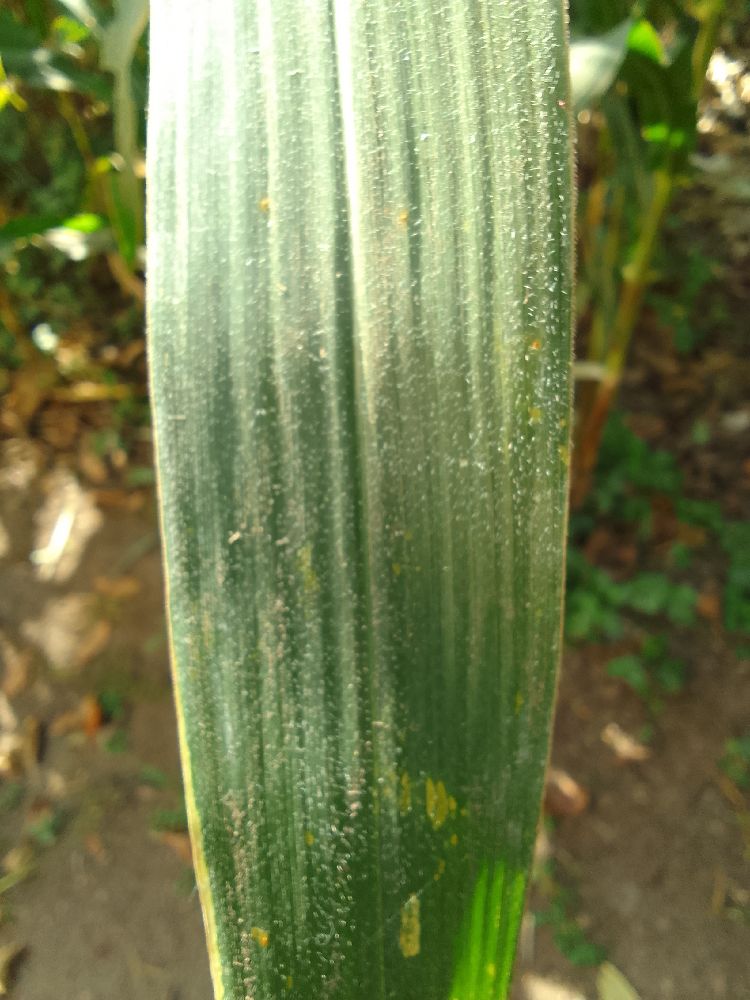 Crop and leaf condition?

maize, healthy
